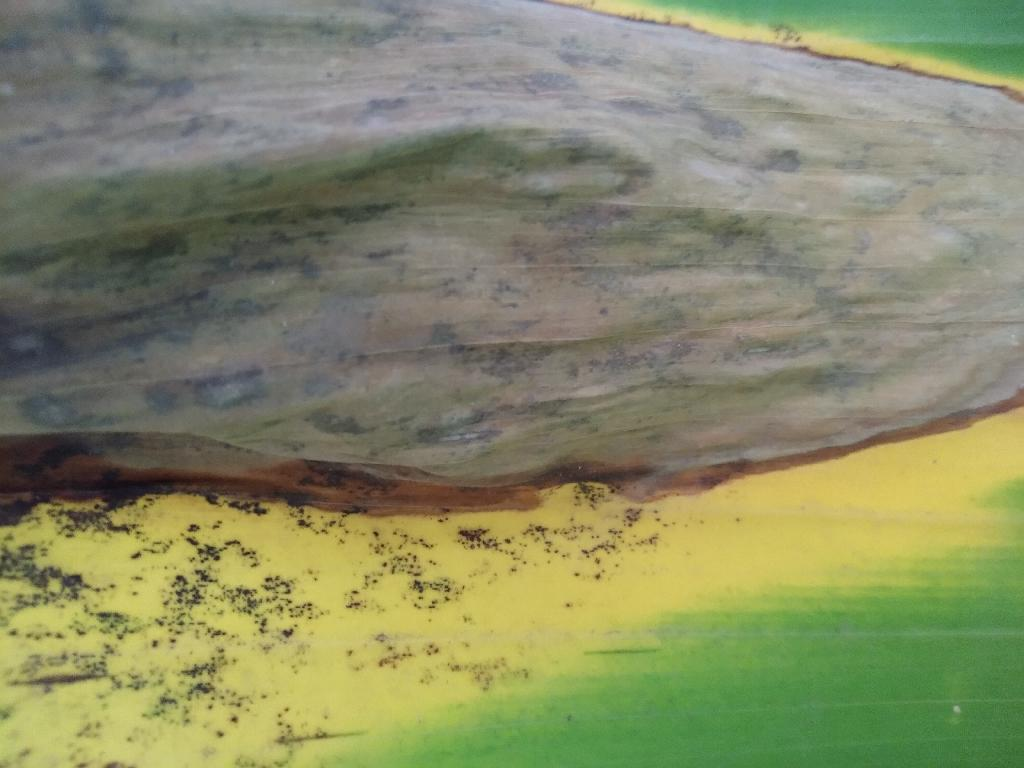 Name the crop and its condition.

banana, black sigatoka
